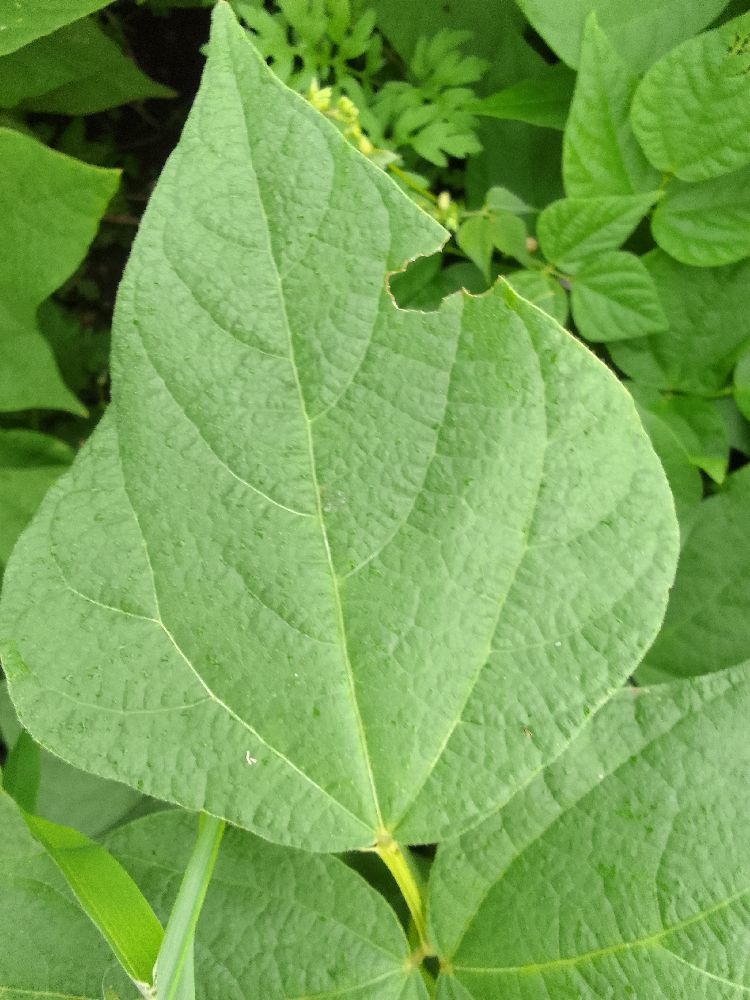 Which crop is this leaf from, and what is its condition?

common bean, healthy
